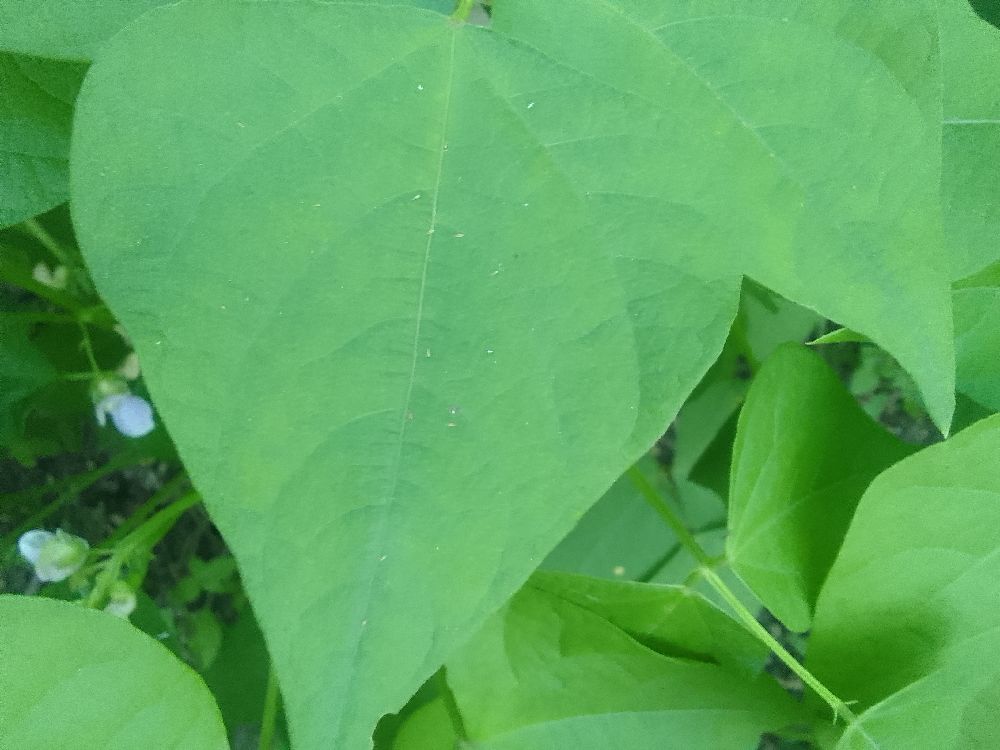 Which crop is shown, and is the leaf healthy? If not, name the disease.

common bean, healthy
